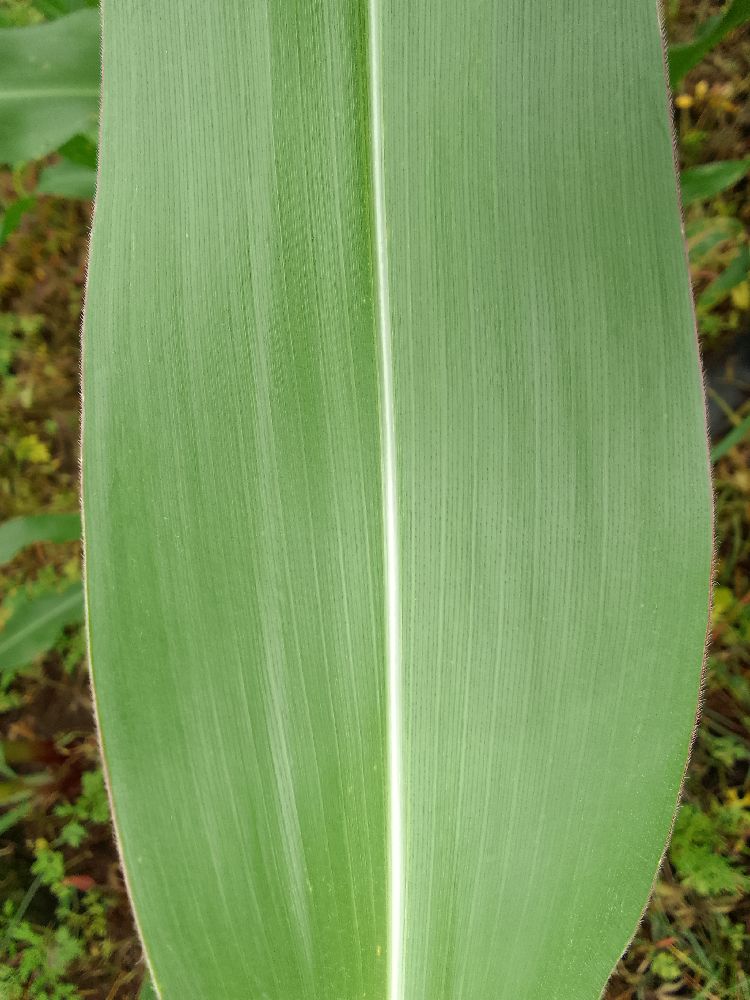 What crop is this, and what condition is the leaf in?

maize, healthy
